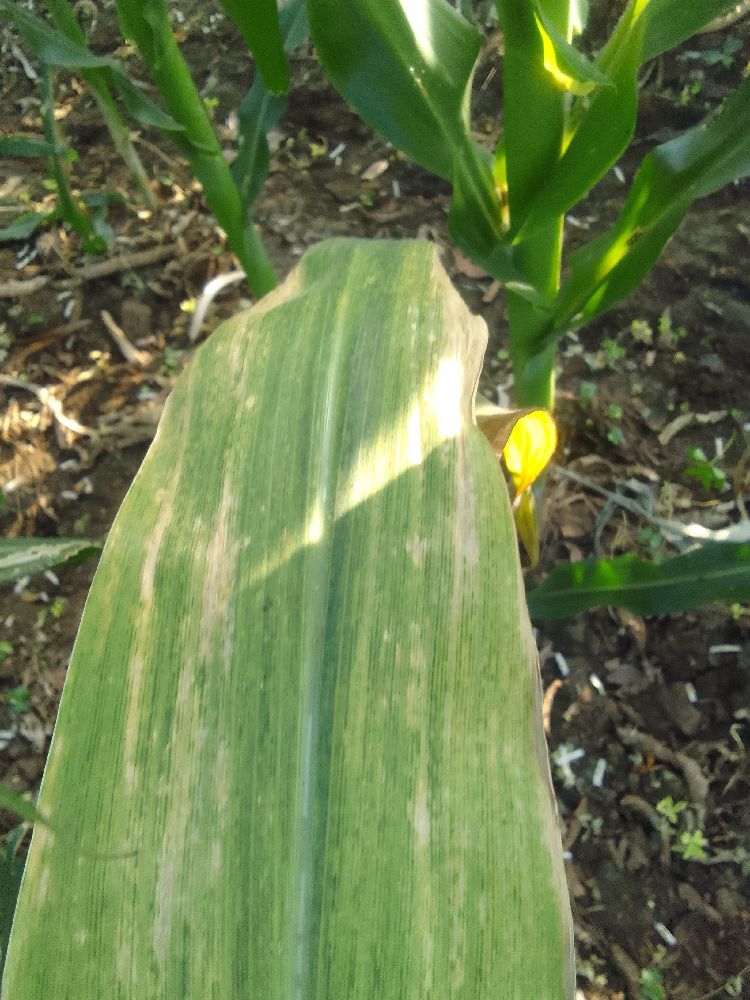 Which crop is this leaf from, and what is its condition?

maize, maize lethal necrosis
